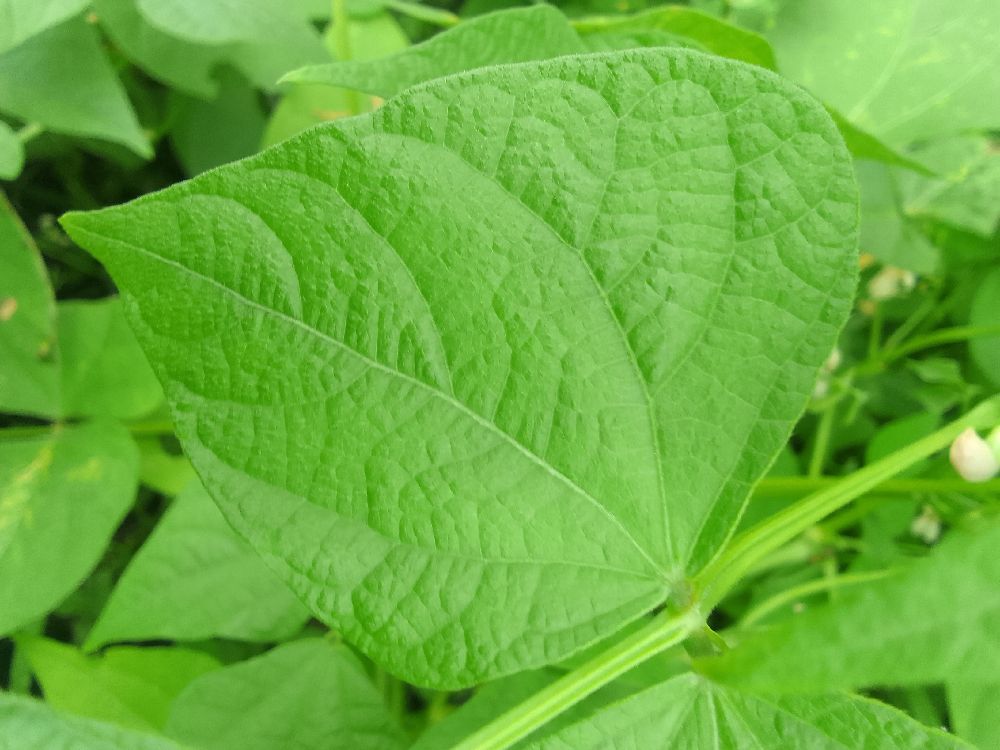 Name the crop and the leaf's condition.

common bean, healthy
